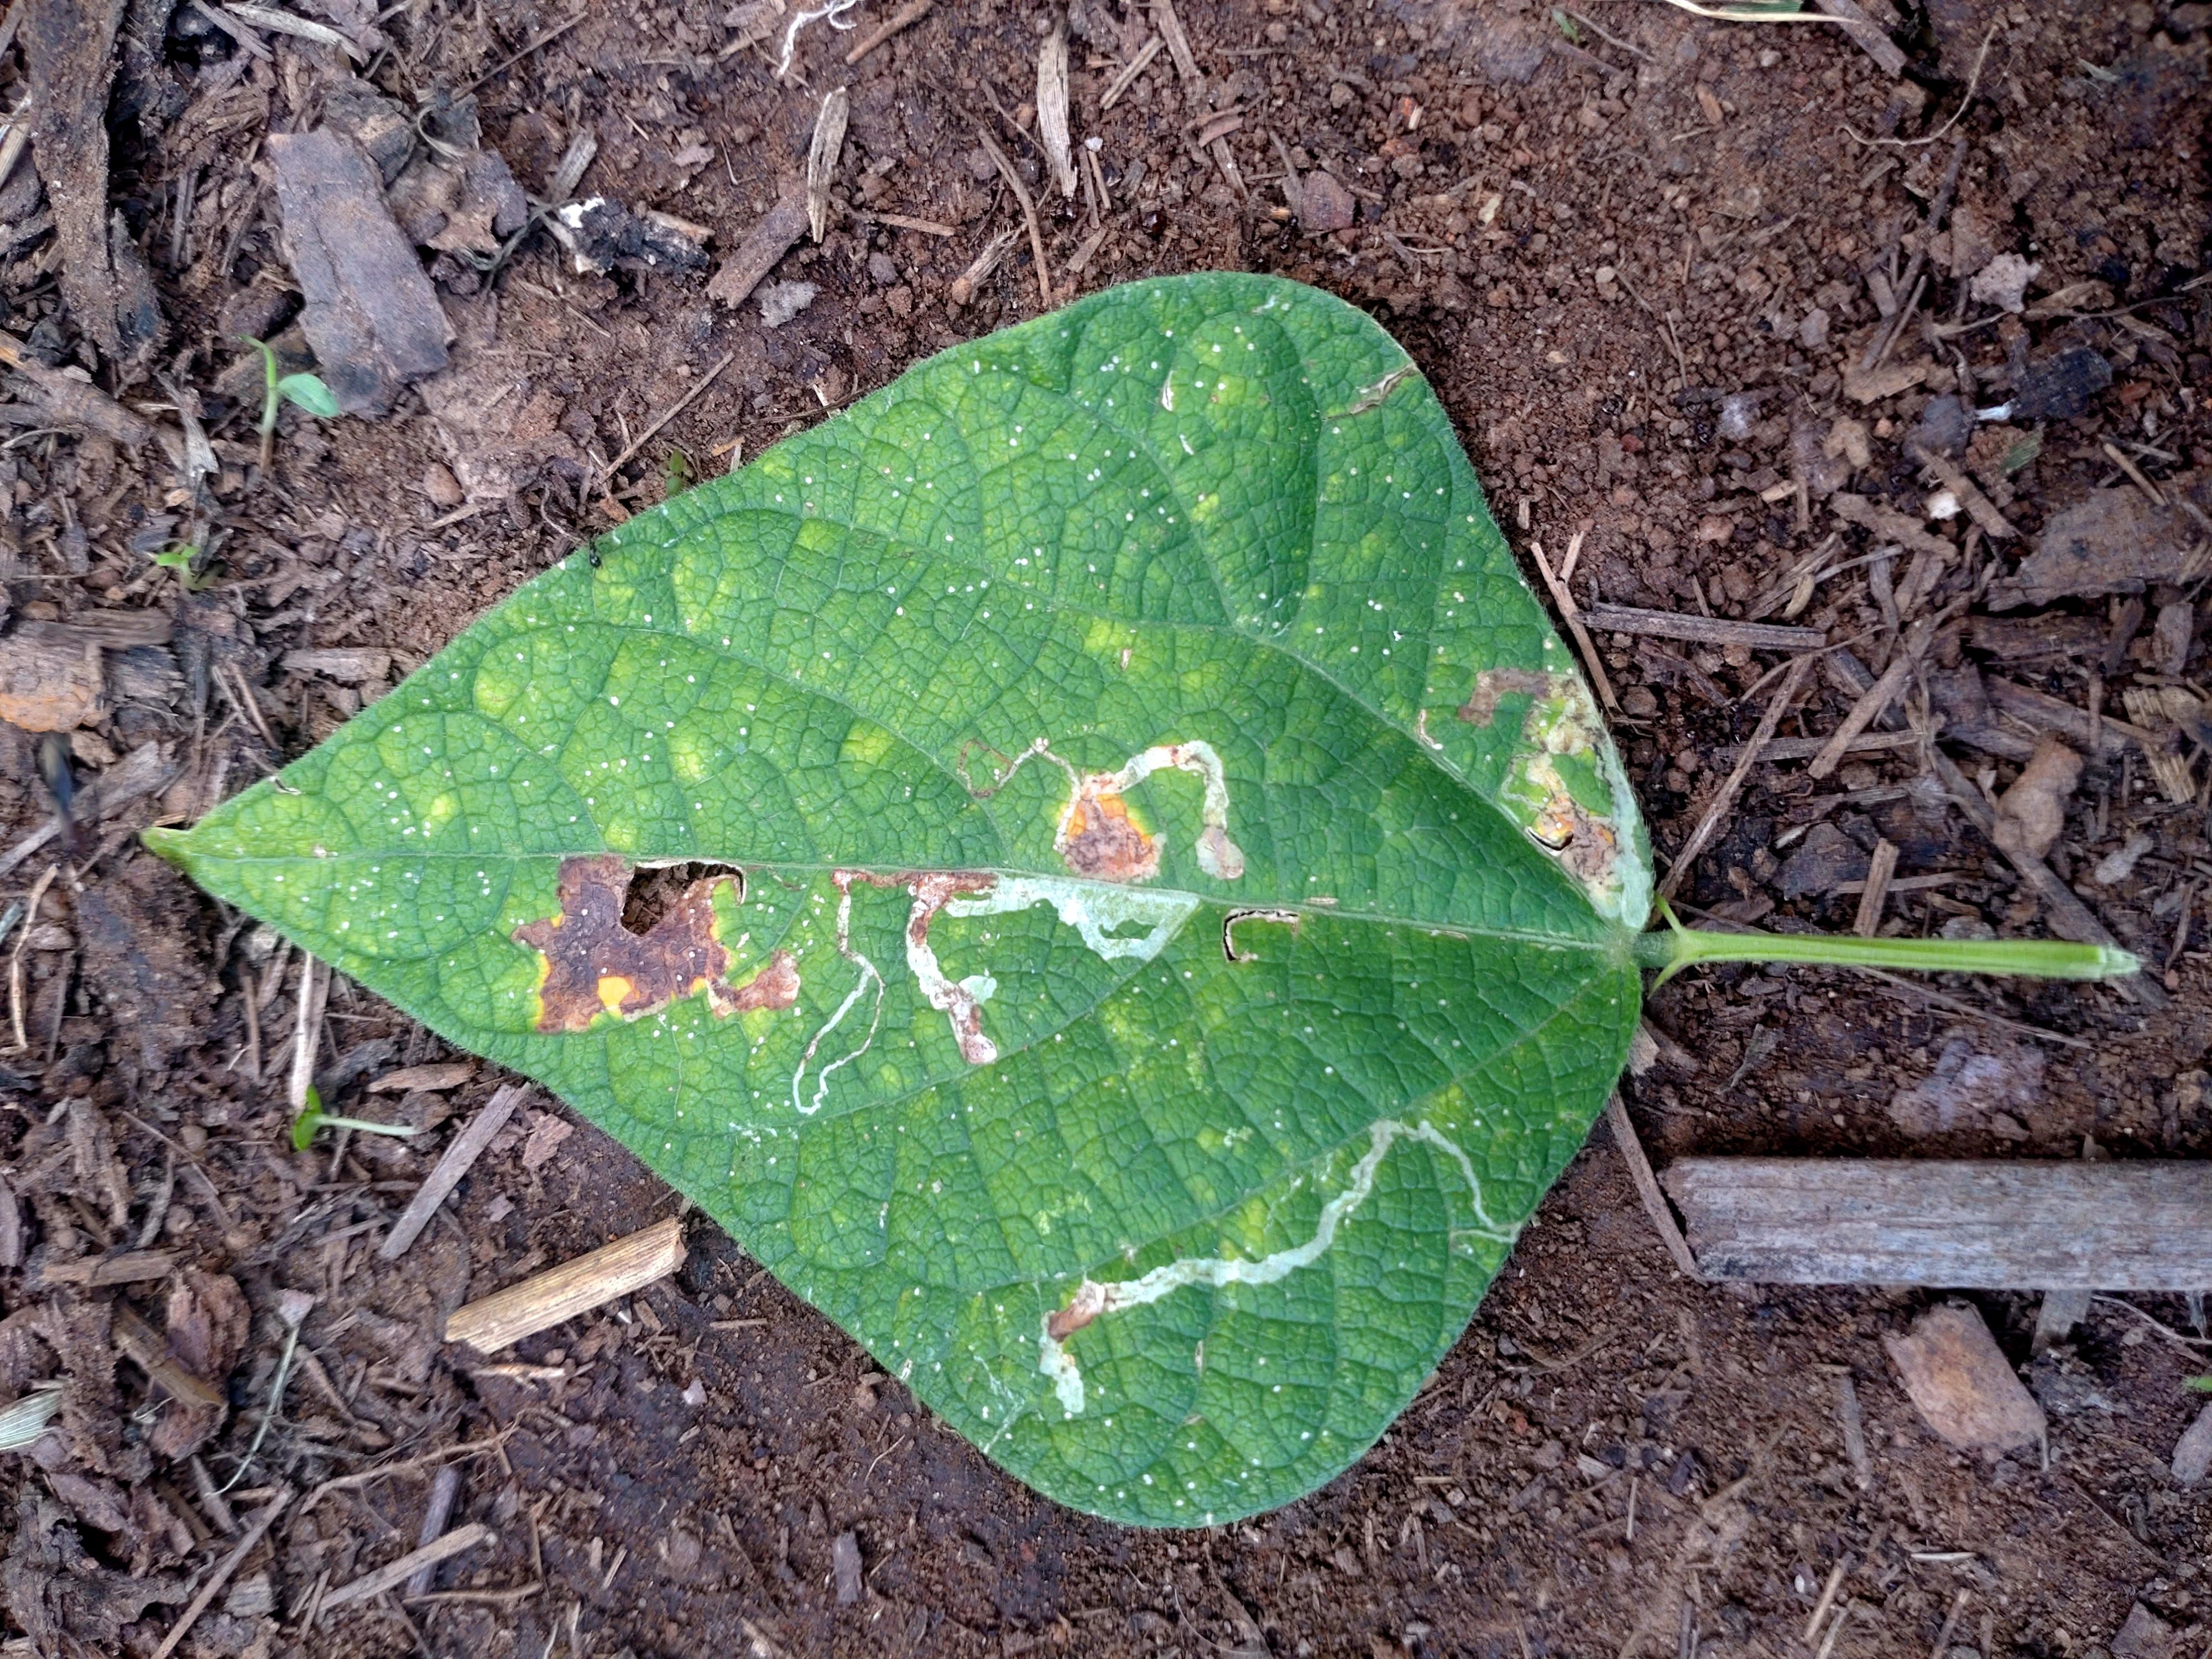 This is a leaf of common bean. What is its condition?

anthracnose
